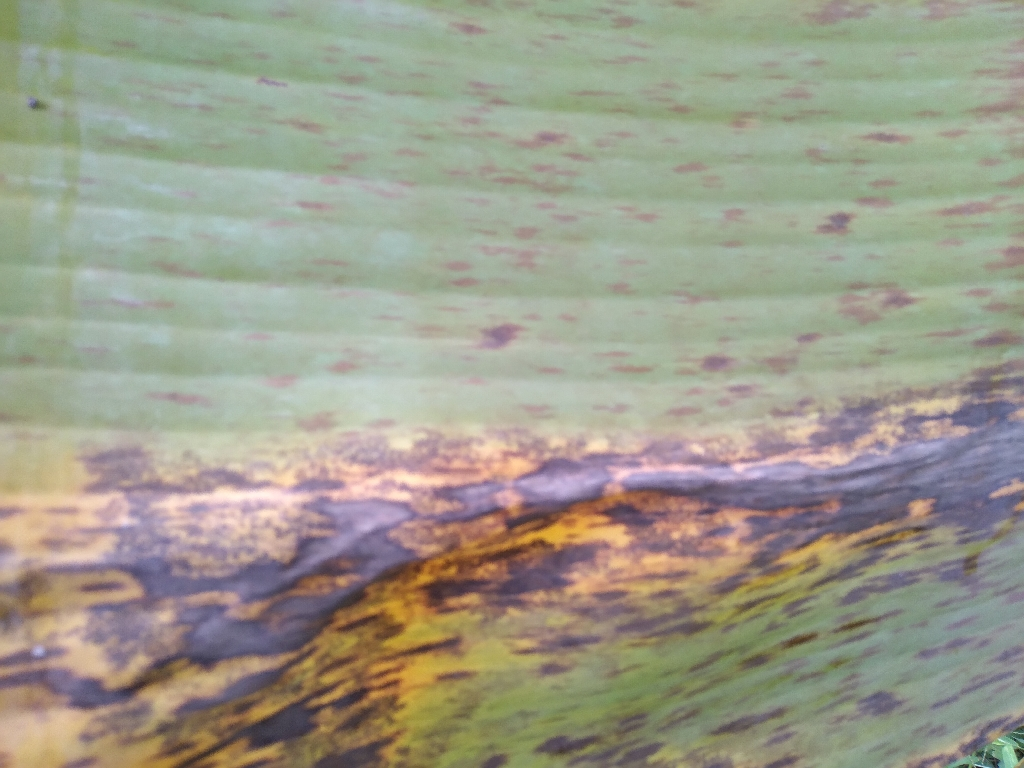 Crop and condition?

banana, black sigatoka
